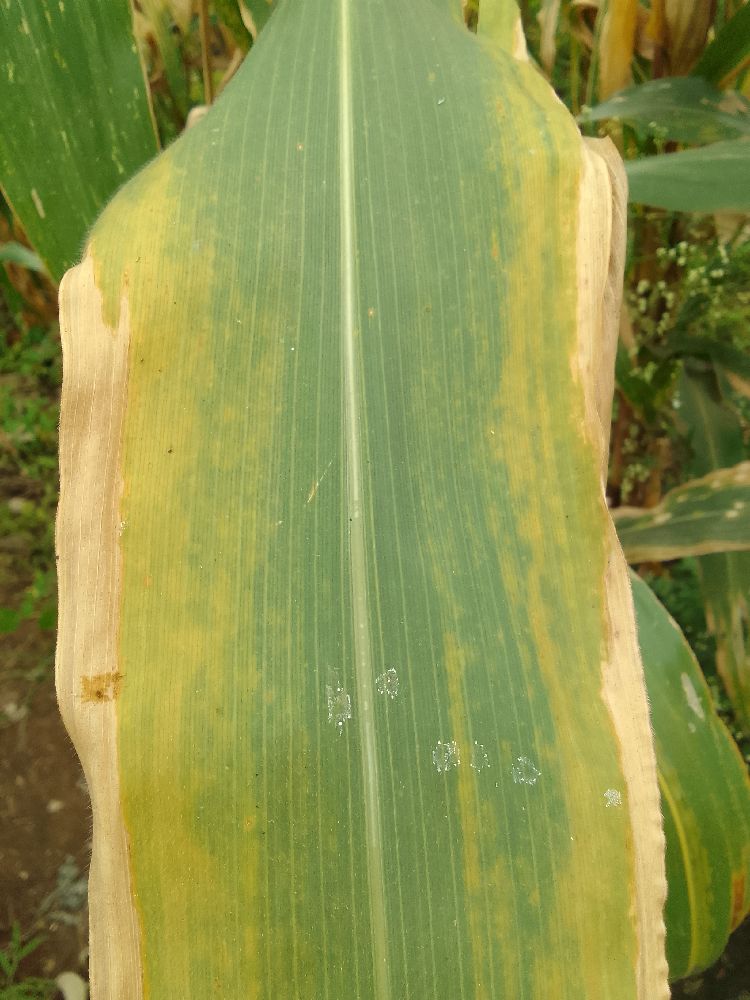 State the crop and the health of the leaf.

maize, maize lethal necrosis
